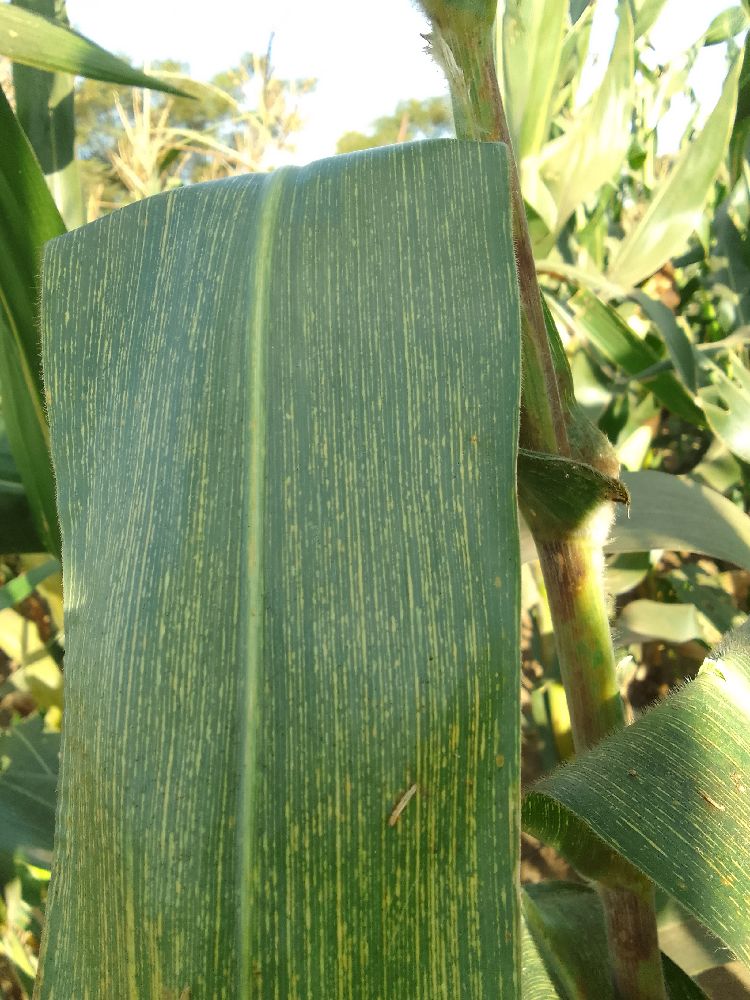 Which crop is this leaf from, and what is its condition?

maize, maize streak virus
